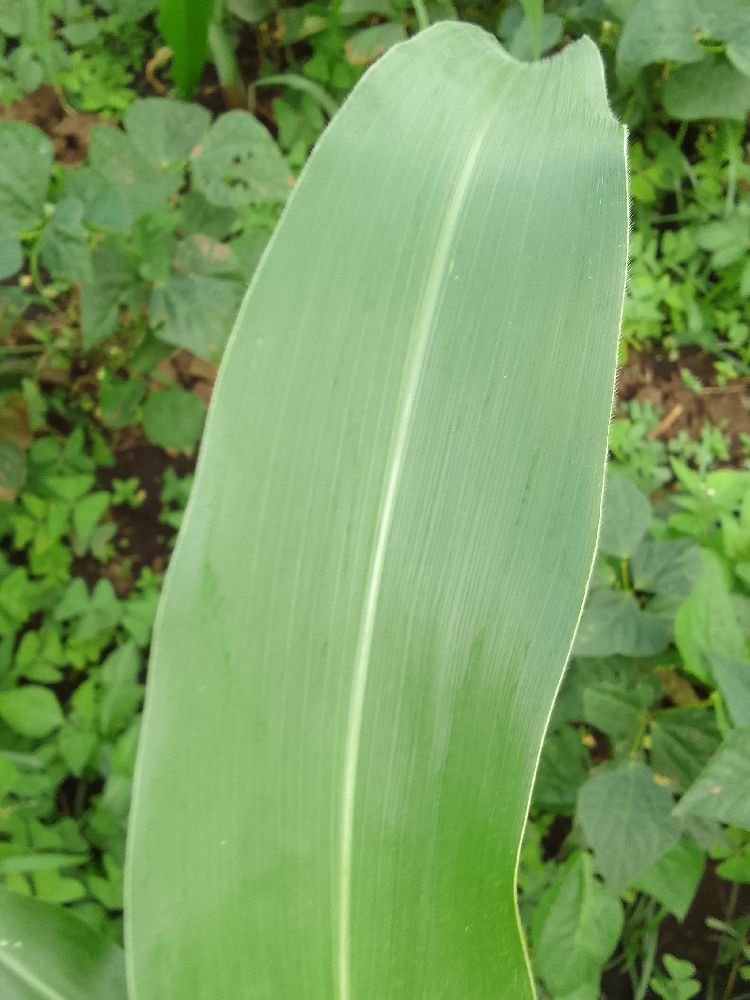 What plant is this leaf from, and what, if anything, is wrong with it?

maize, healthy
